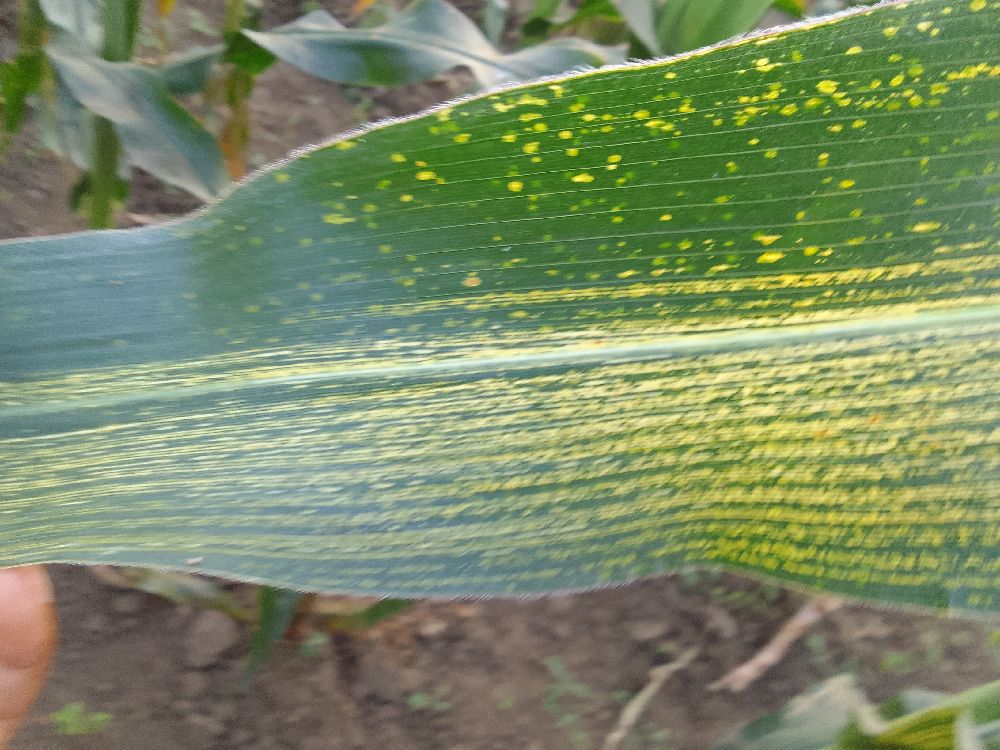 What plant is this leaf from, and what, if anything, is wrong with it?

maize, maize streak virus
